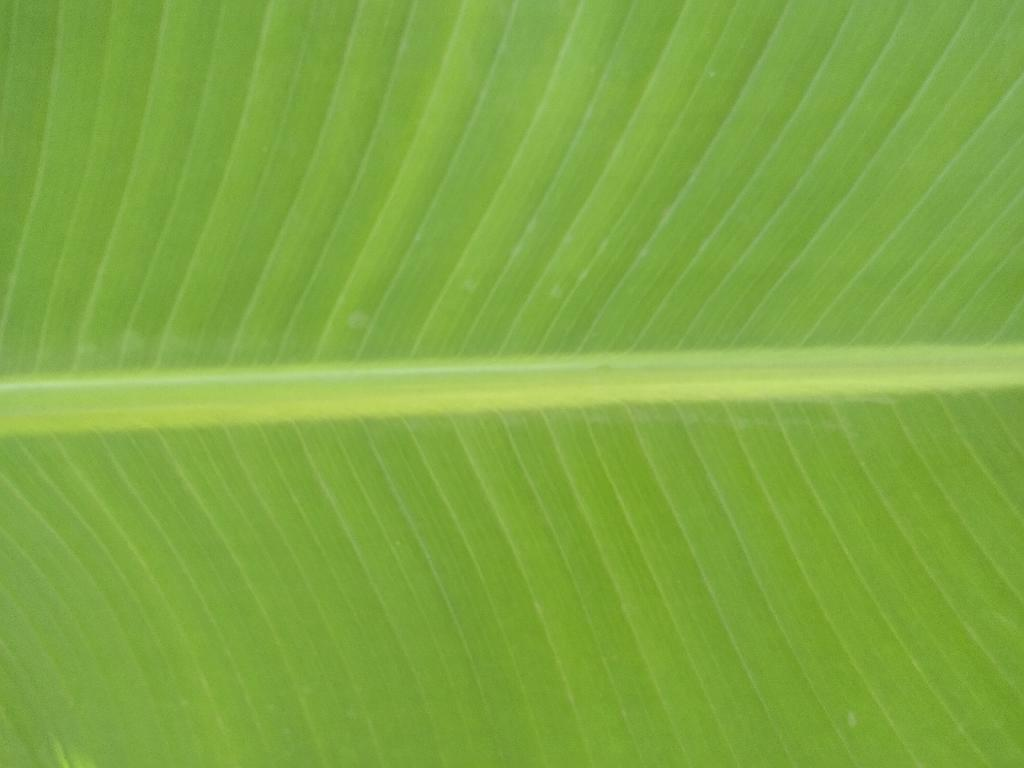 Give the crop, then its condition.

banana, healthy
